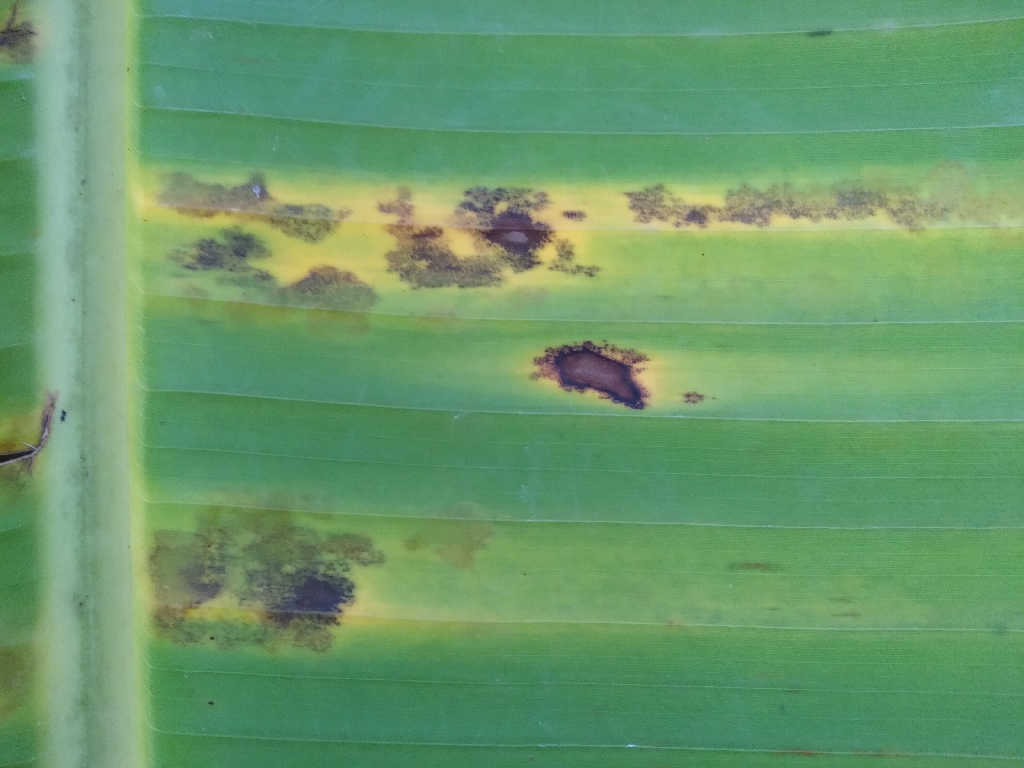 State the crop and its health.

banana, black sigatoka
